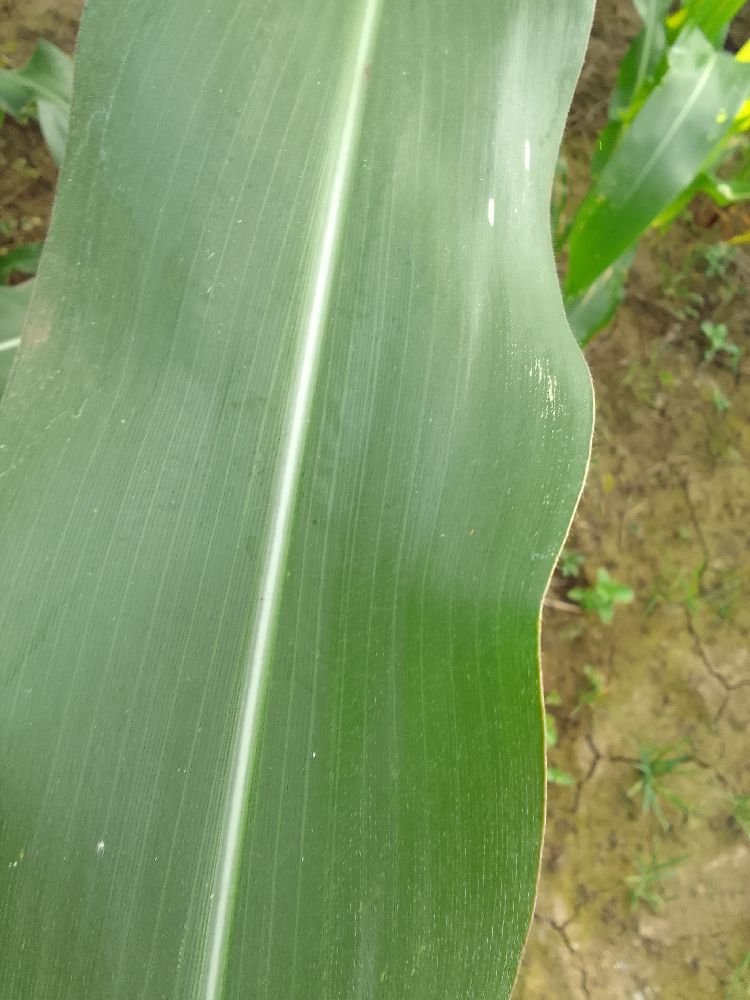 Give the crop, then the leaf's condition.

maize, healthy
